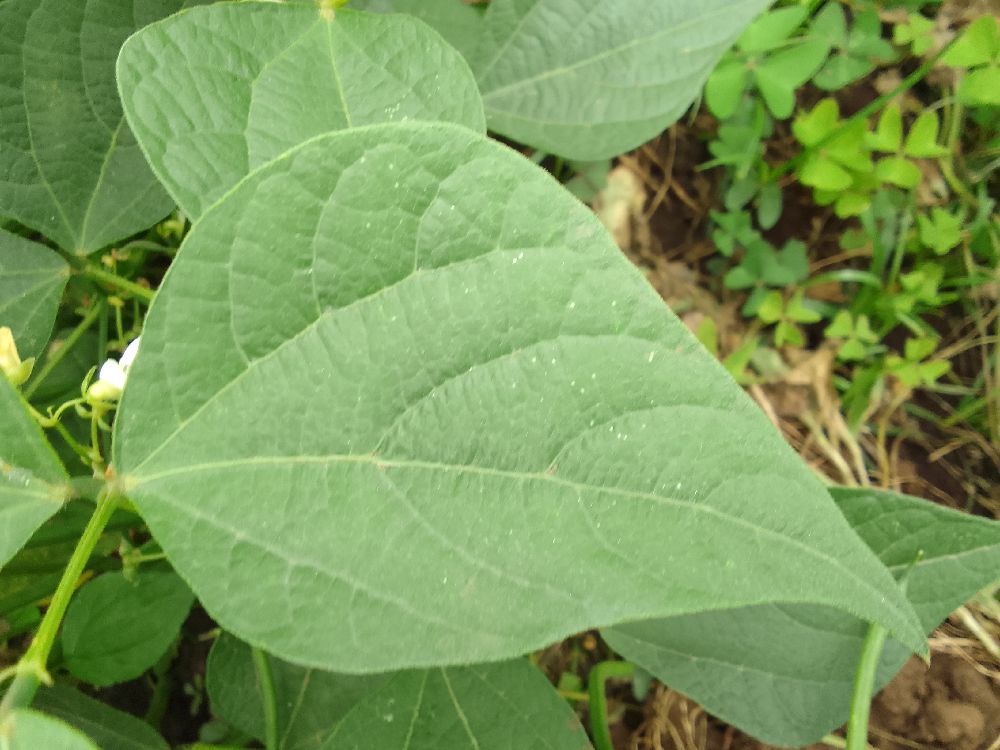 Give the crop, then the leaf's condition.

common bean, healthy
